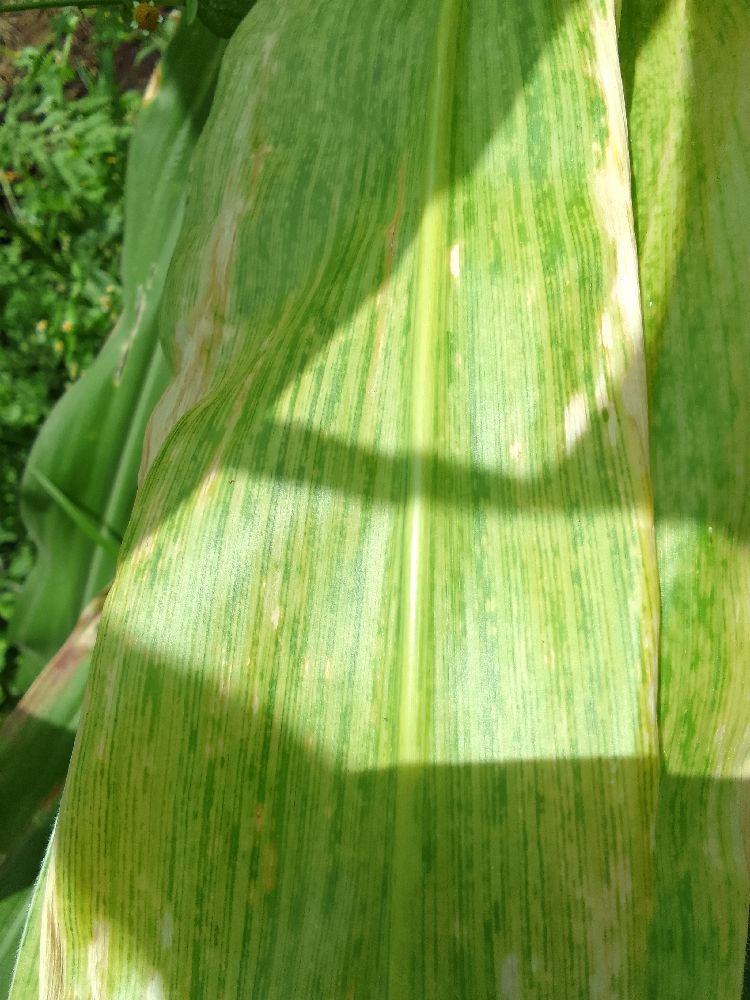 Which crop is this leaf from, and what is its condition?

maize, maize lethal necrosis
